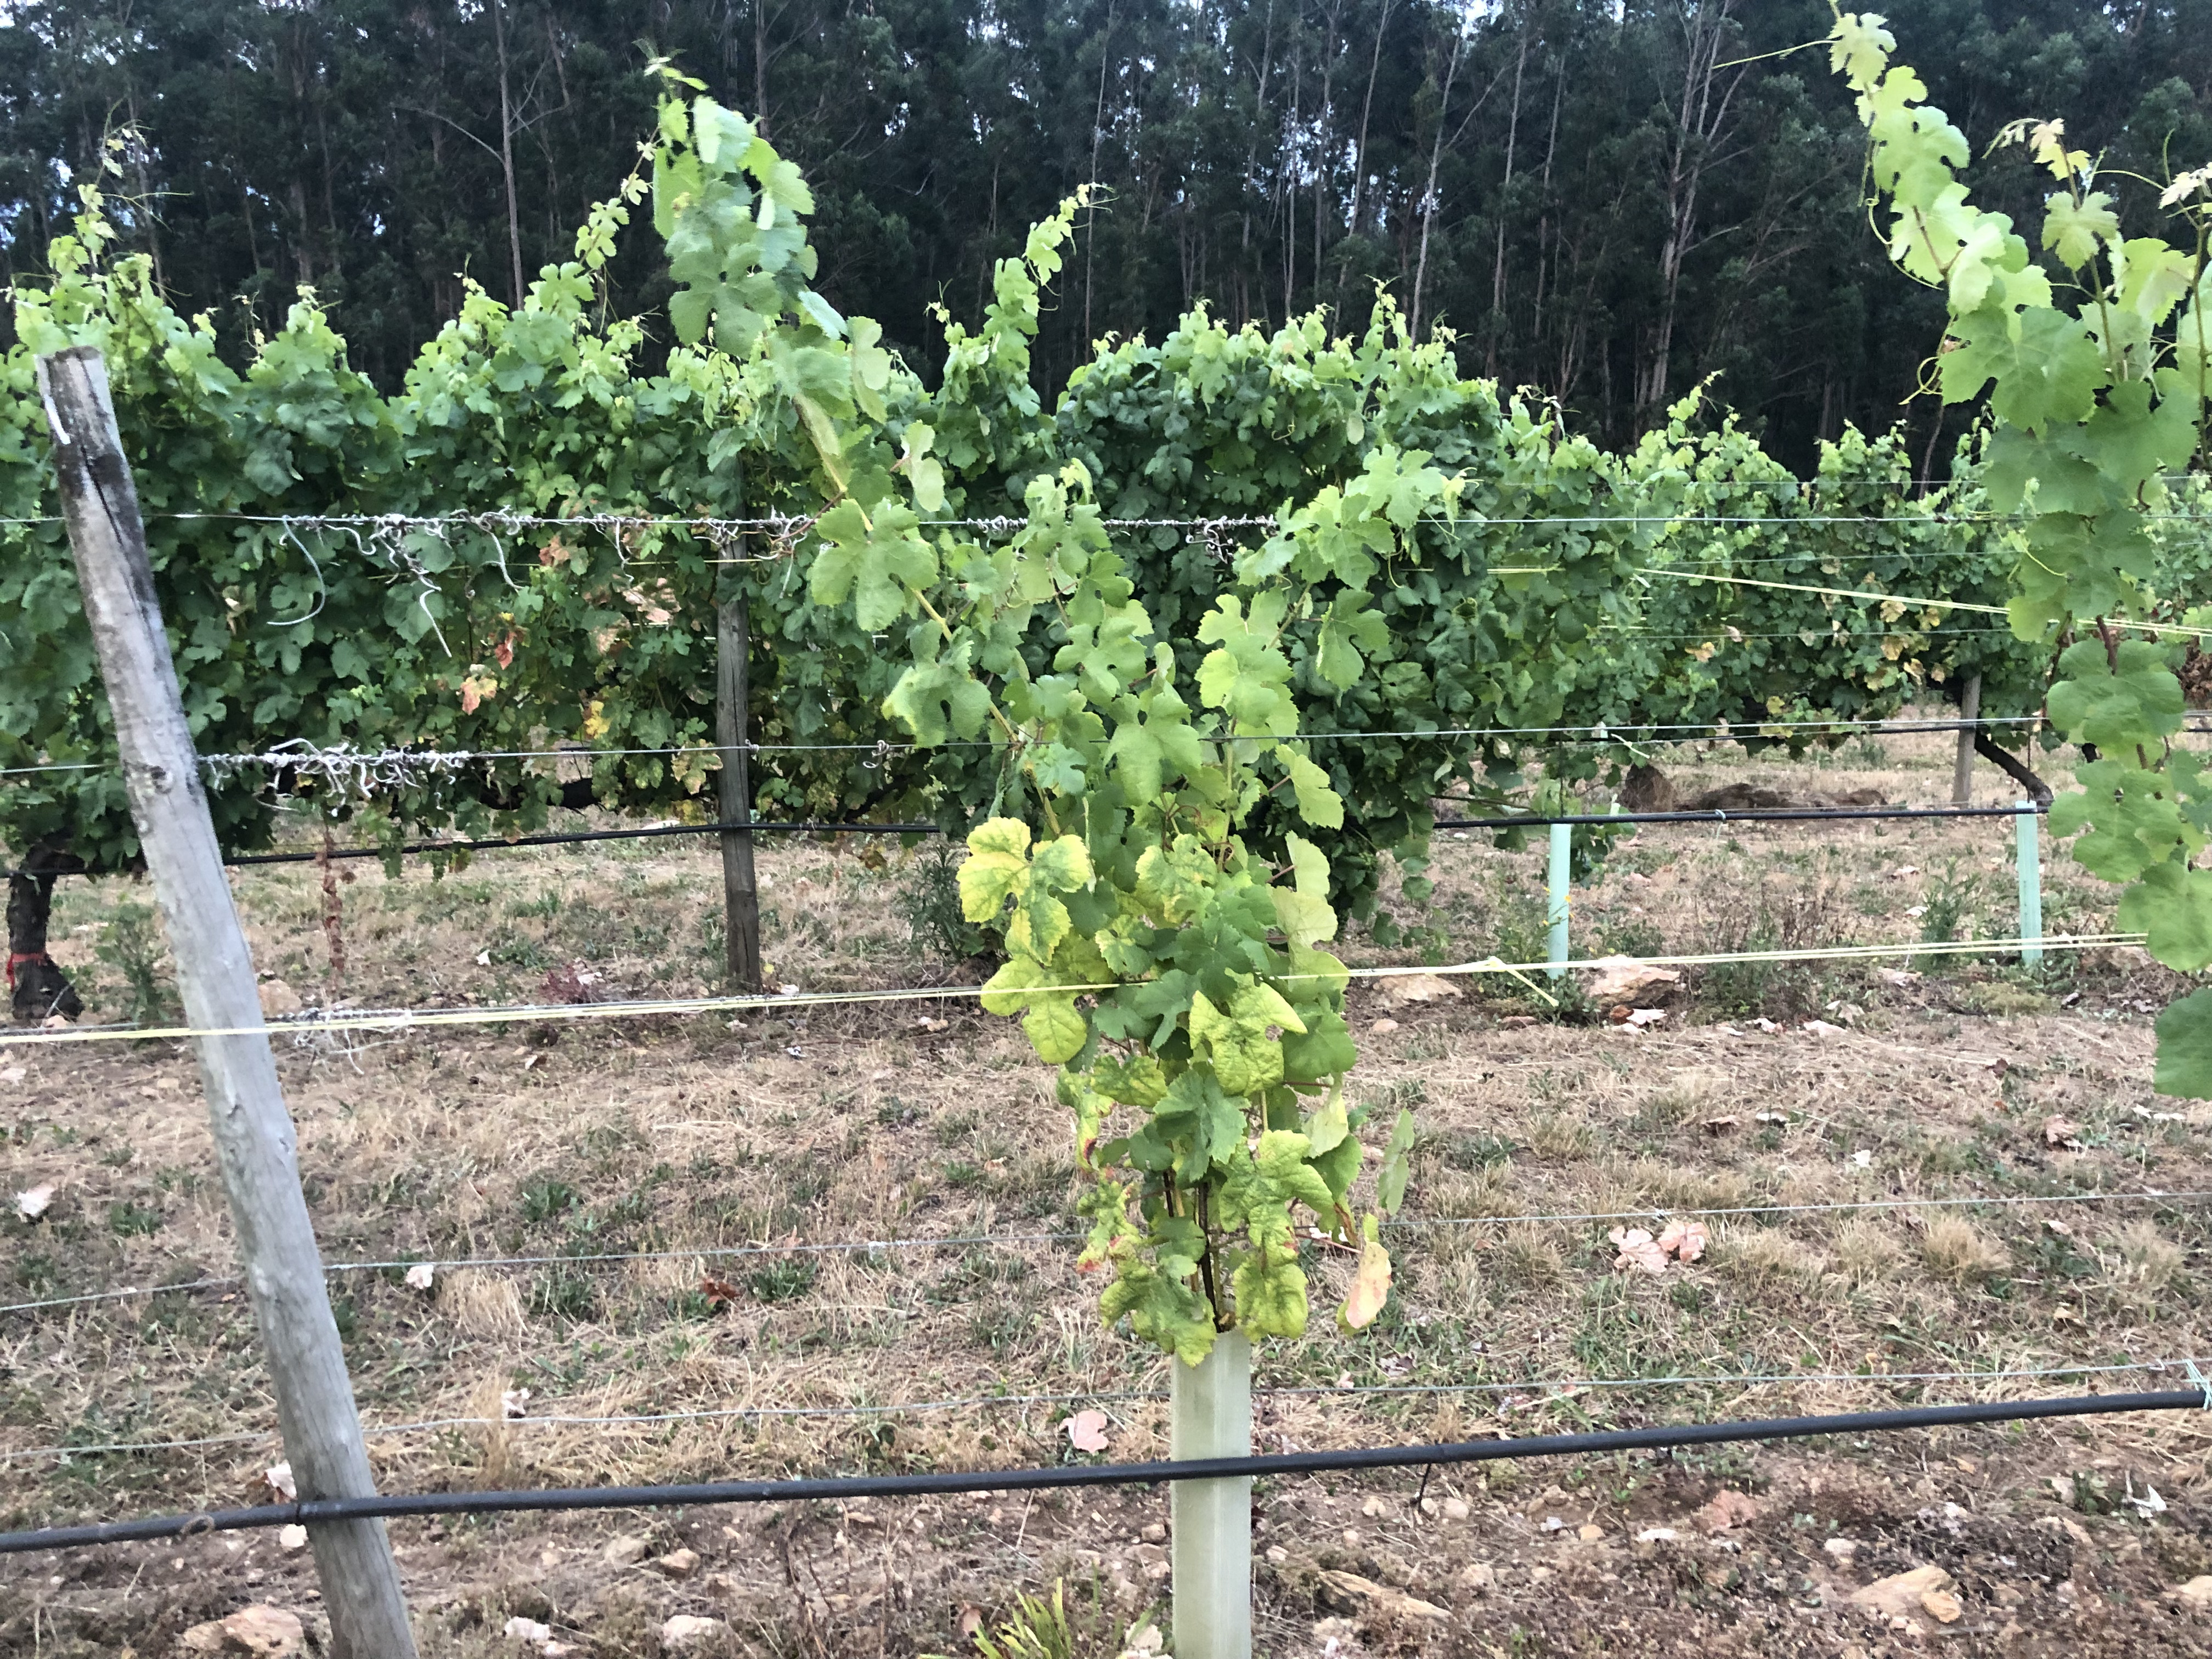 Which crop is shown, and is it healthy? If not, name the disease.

grapevine, not affected by esca disease
